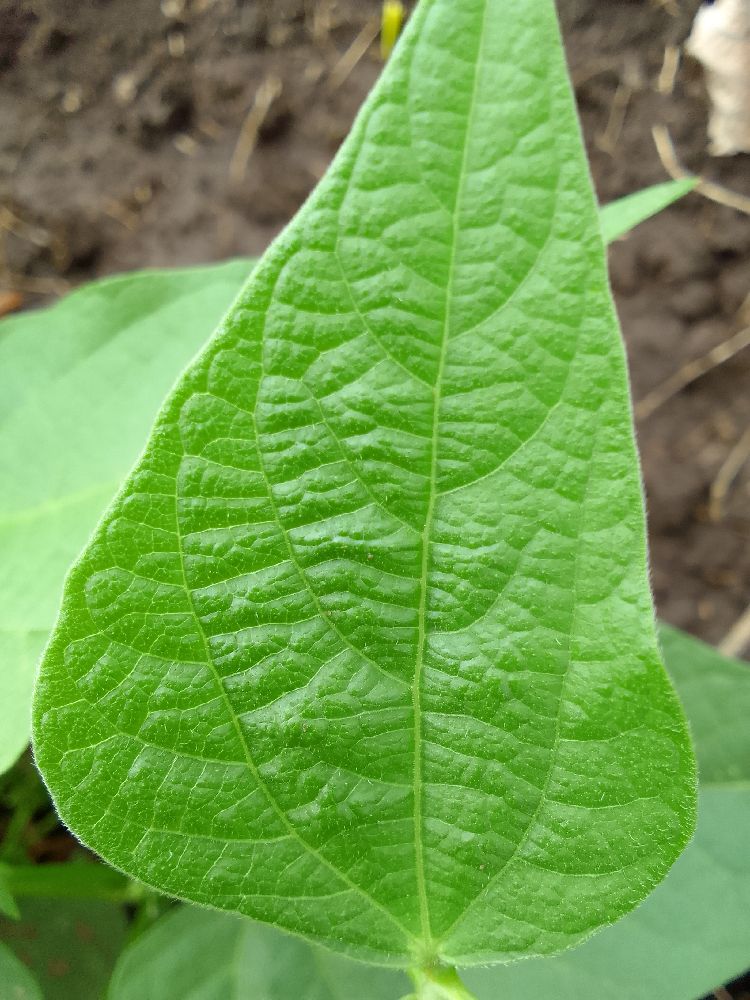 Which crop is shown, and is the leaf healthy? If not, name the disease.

common bean, healthy
